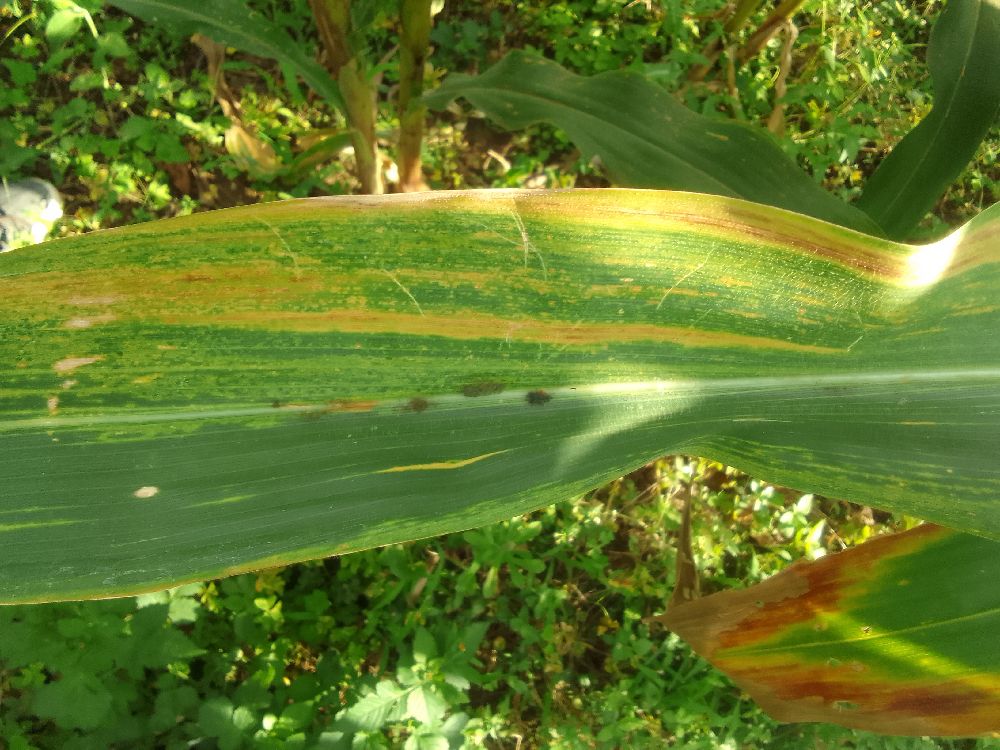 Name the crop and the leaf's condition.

maize, maize lethal necrosis
